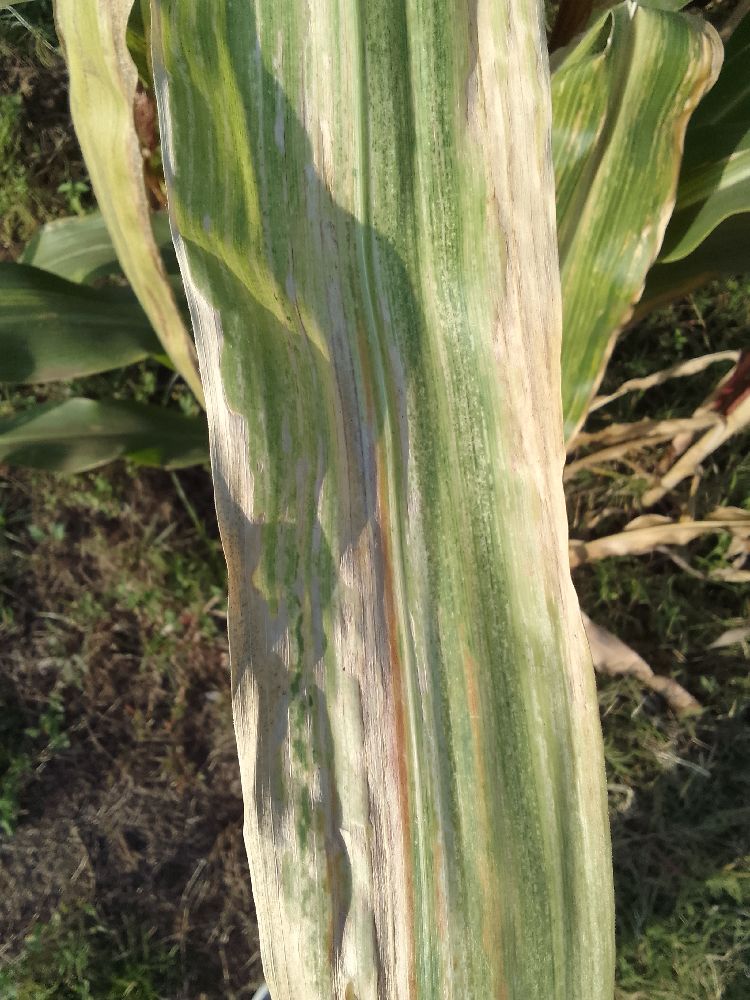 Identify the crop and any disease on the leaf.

maize, maize lethal necrosis
